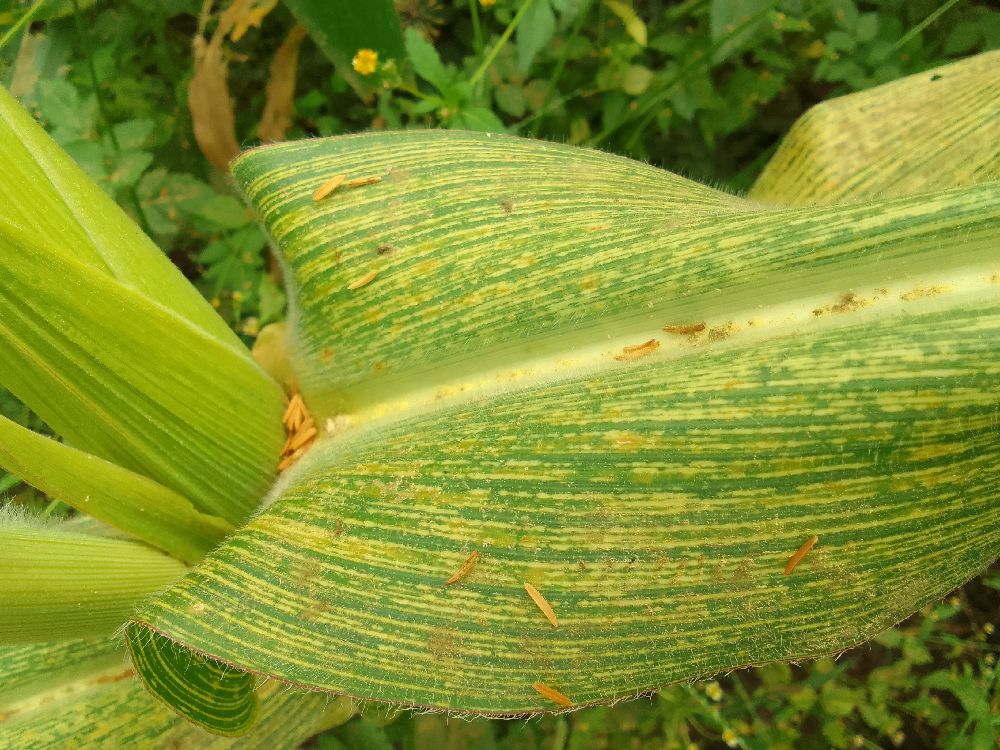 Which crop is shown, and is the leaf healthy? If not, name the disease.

maize, maize streak virus
